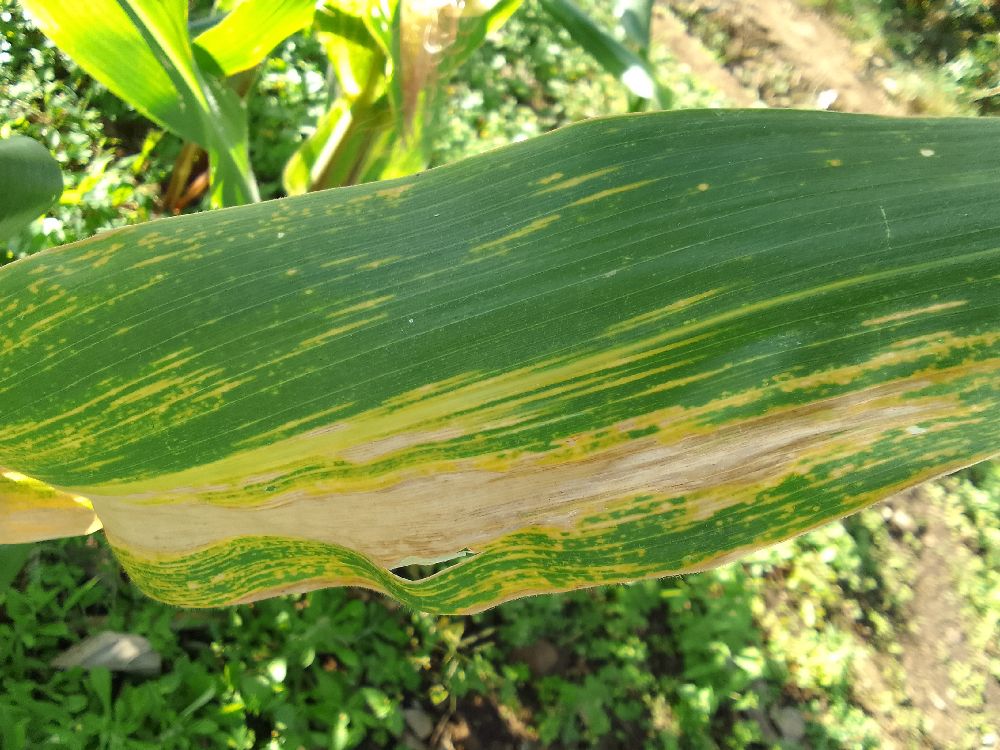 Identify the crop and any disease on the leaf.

maize, maize lethal necrosis
